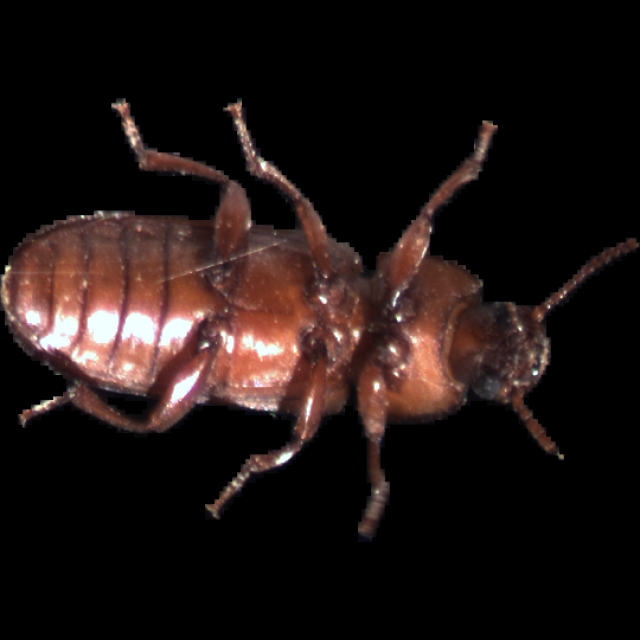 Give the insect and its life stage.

mealworm beetle
